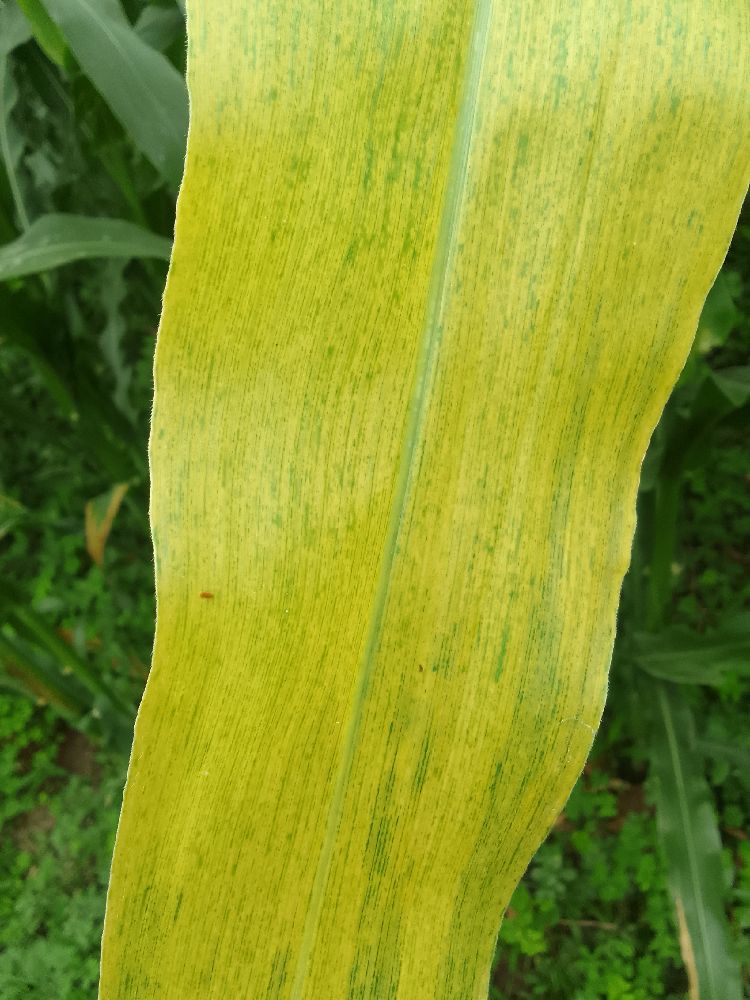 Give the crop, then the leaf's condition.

maize, maize lethal necrosis
